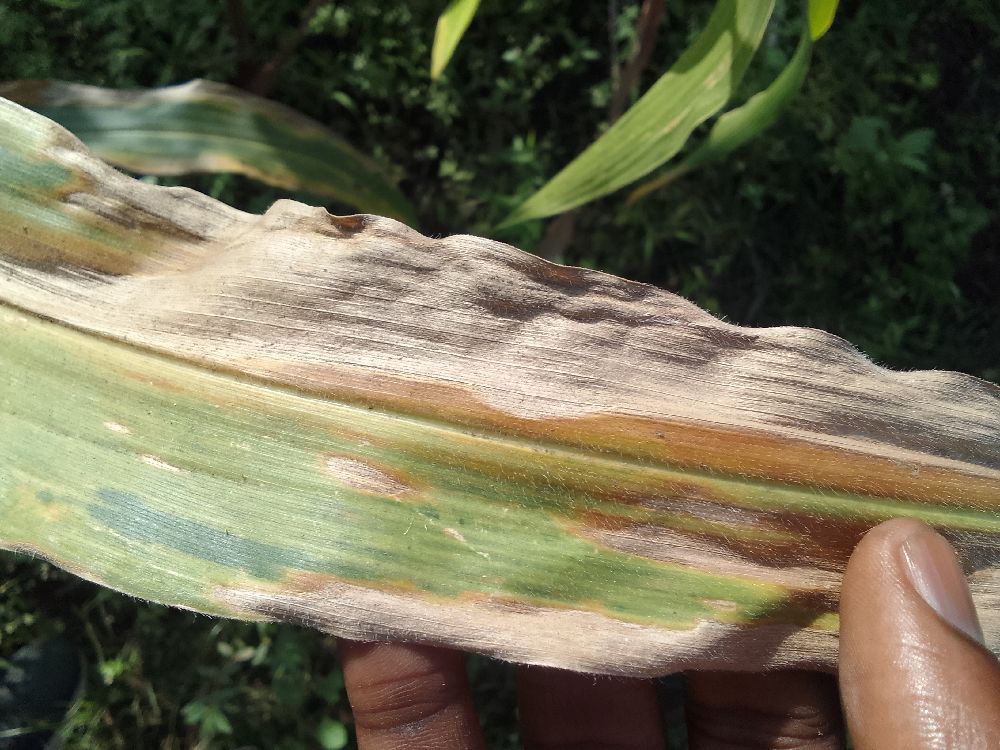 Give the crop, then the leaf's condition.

maize, maize lethal necrosis
